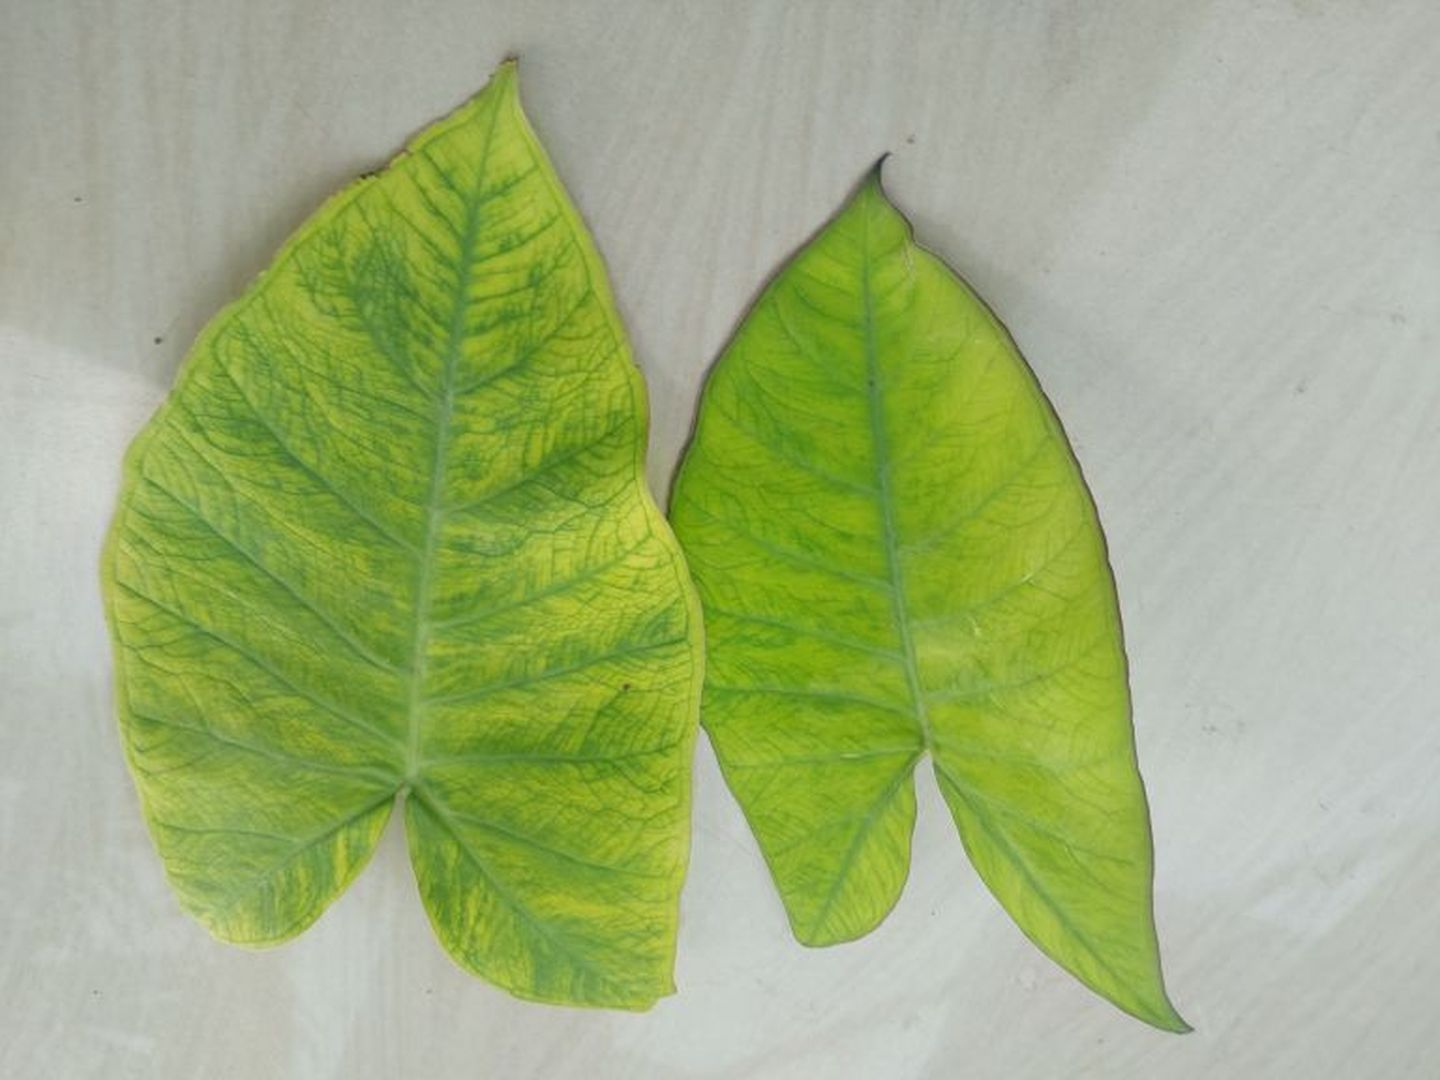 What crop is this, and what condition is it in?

taro, mosaic
